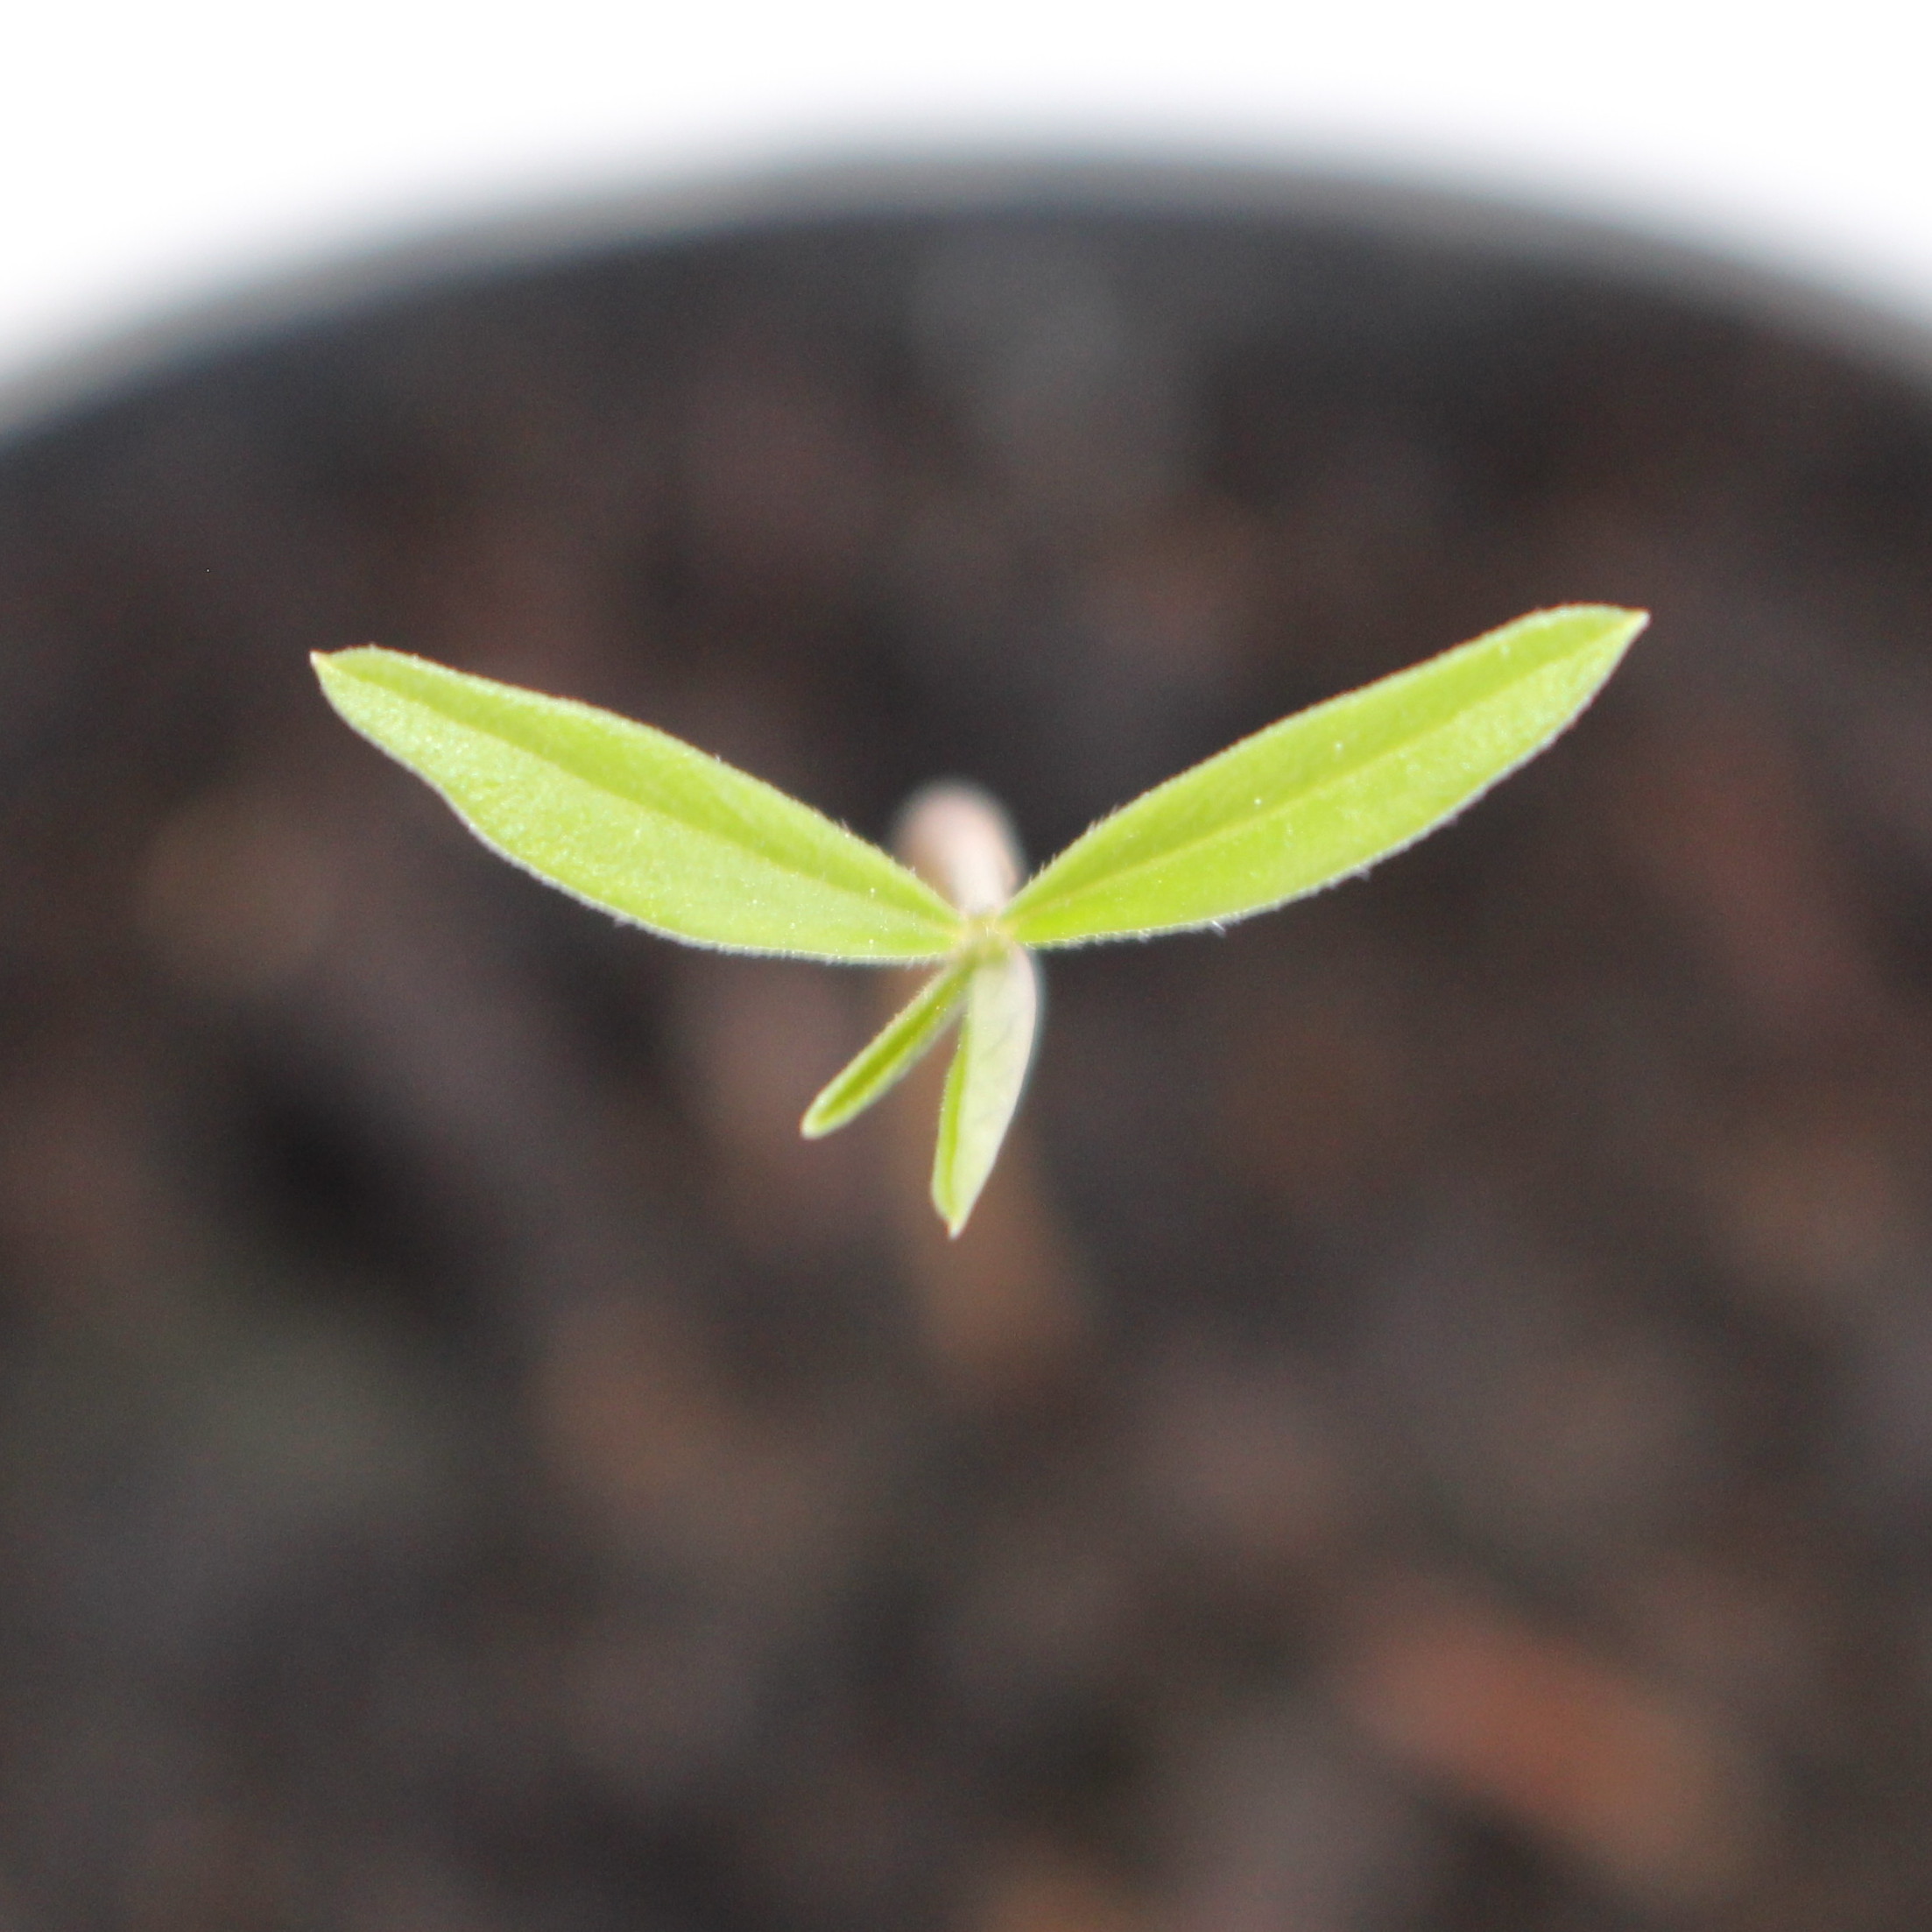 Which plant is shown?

Vicia sativa
